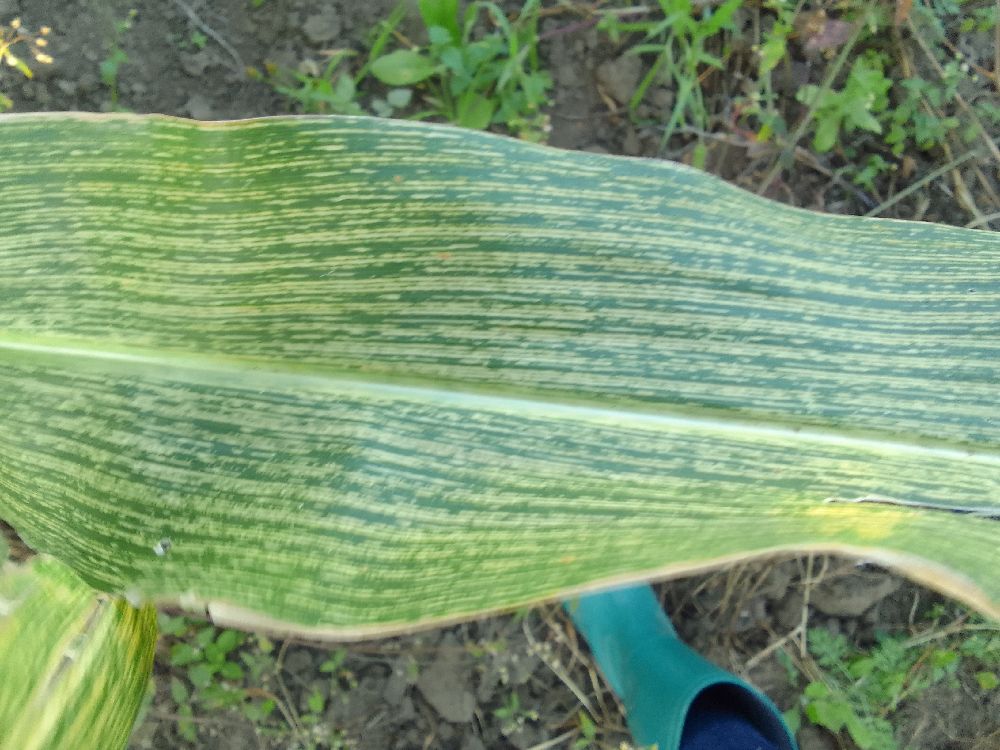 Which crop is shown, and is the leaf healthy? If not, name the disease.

maize, maize streak virus
